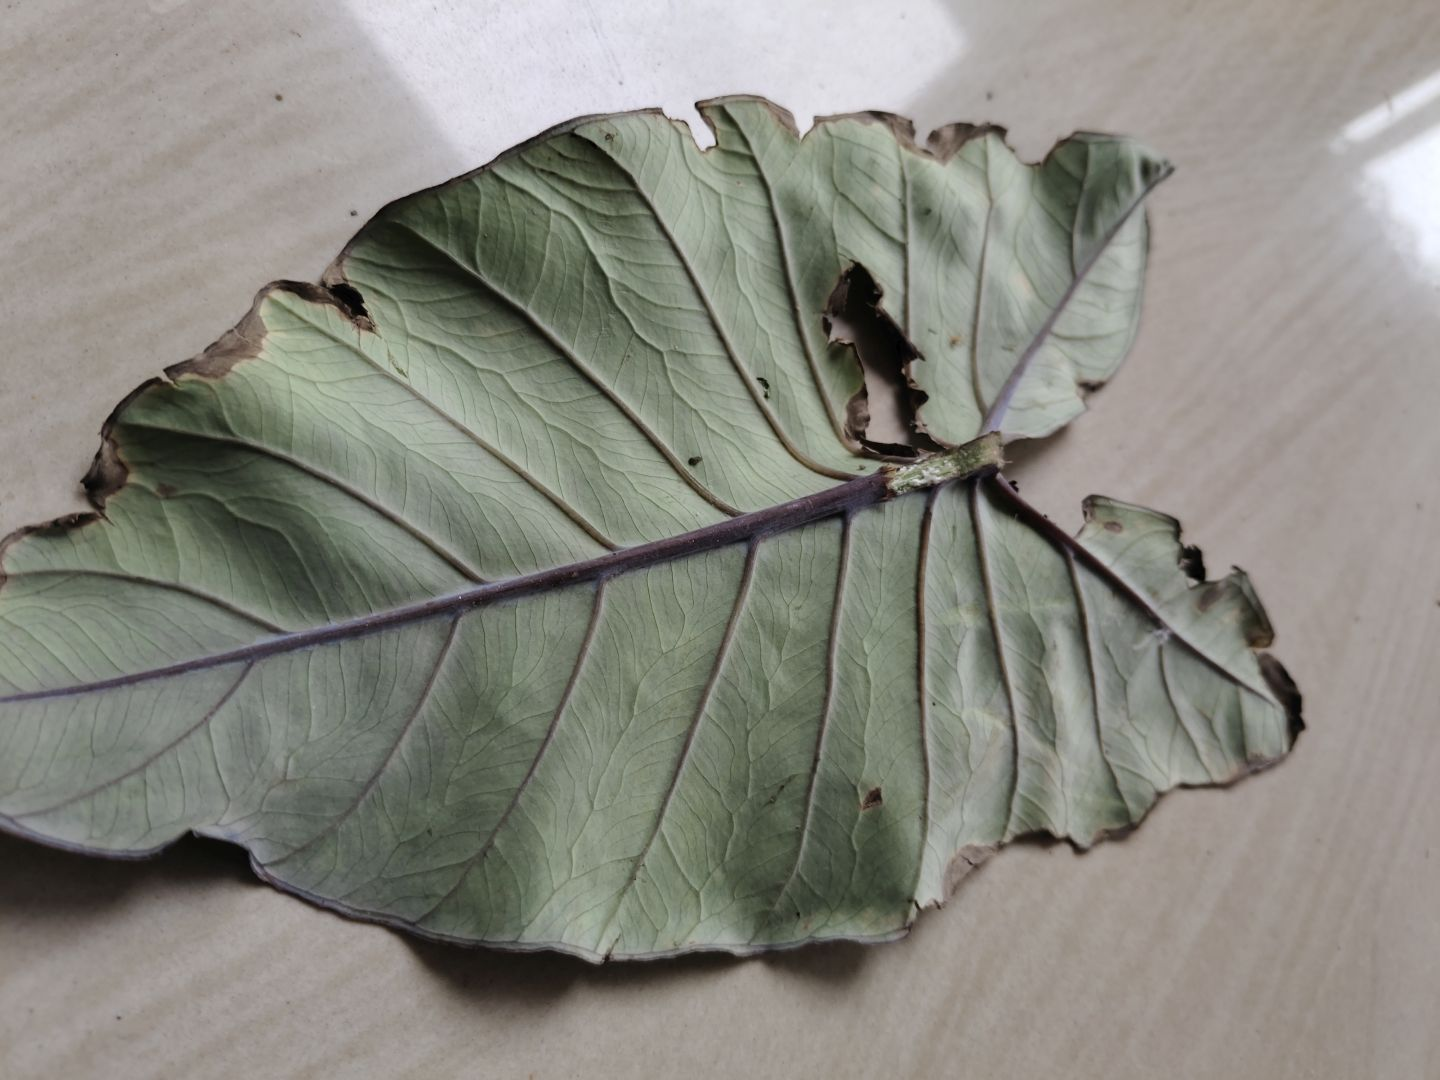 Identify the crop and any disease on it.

taro, leaf blight
